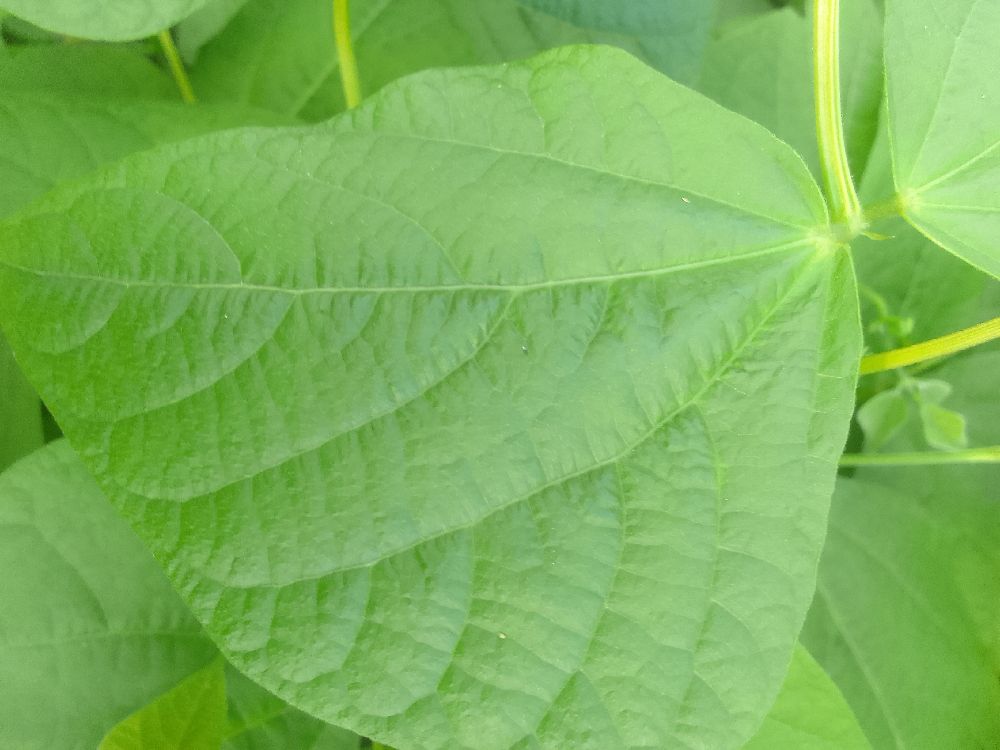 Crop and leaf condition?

common bean, healthy
